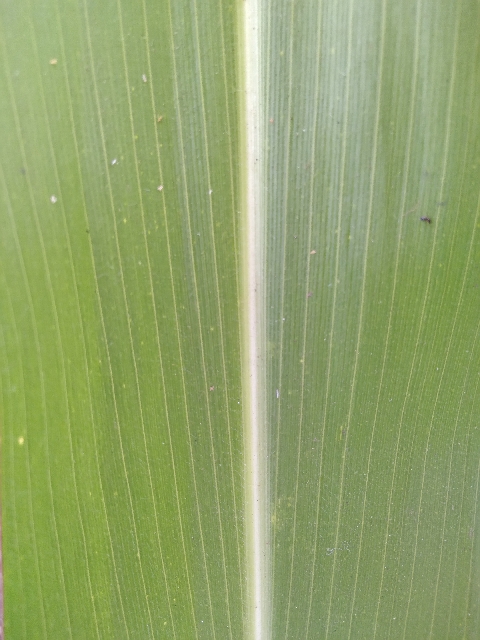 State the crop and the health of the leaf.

maize, healthy
